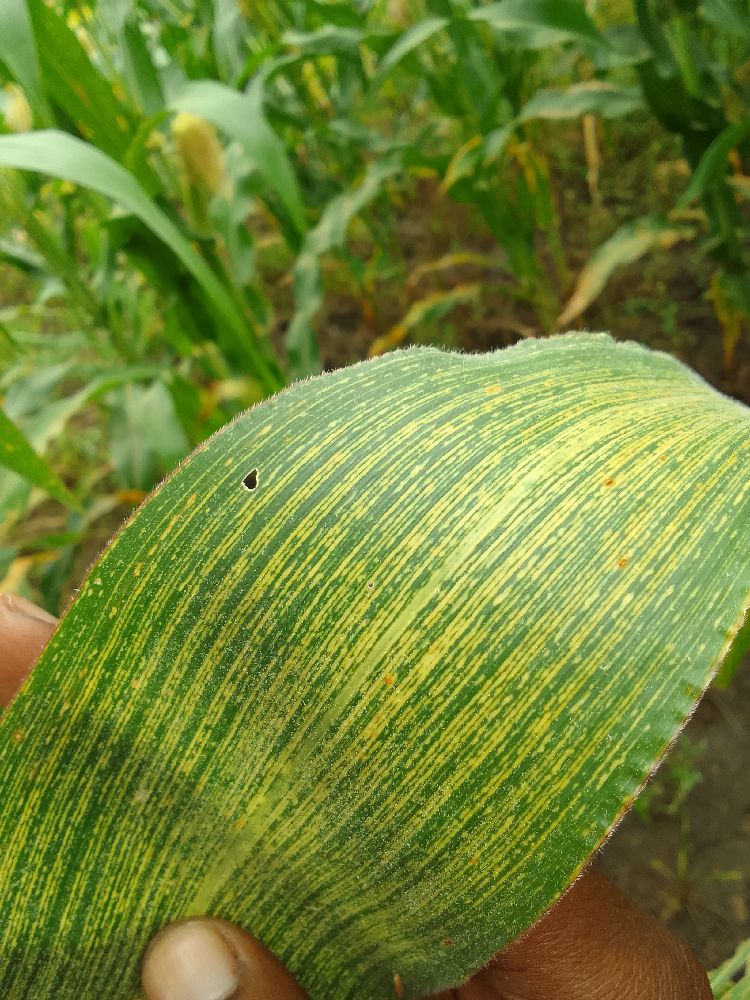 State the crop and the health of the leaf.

maize, maize streak virus
